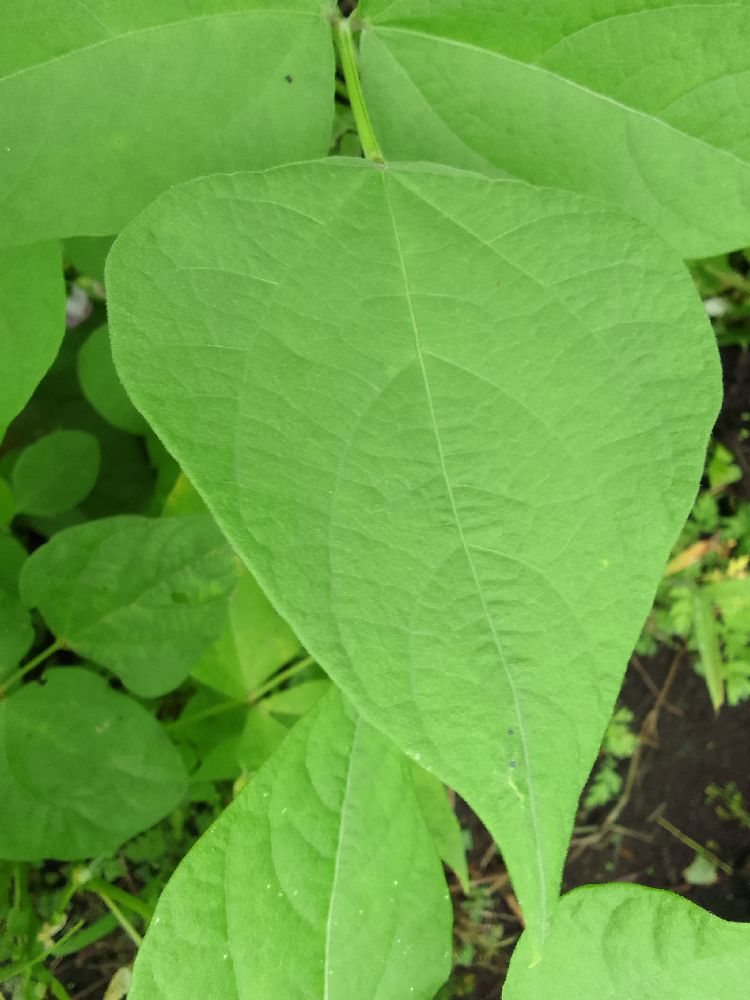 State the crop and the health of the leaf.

common bean, healthy
